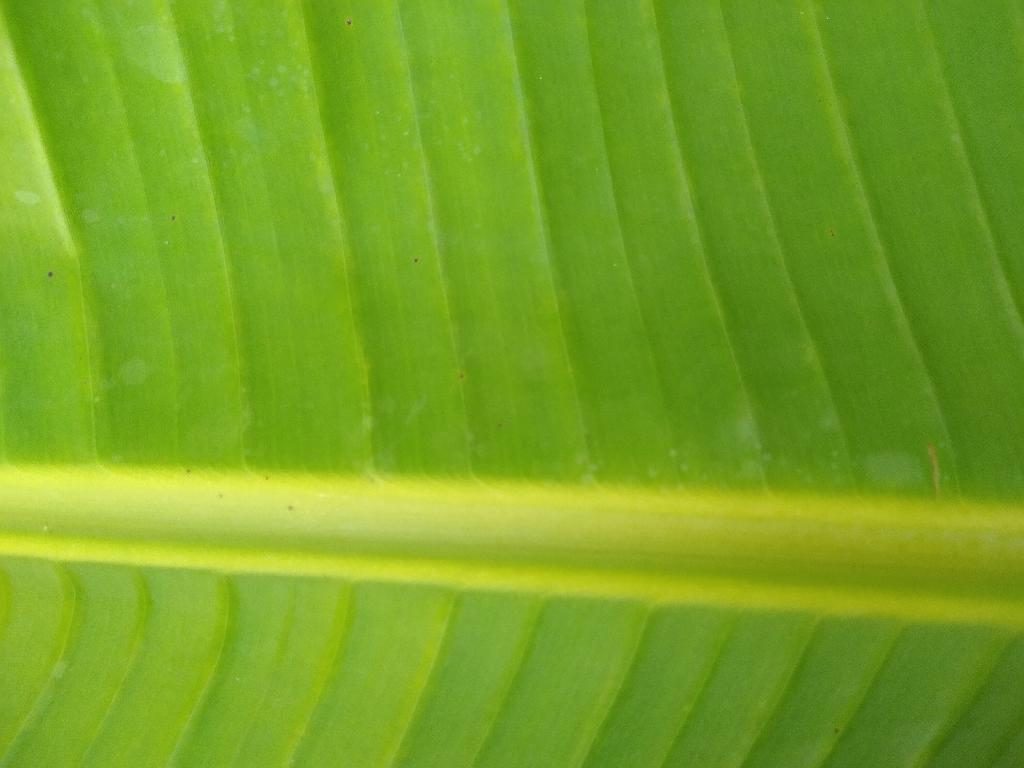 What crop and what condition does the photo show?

banana, healthy
